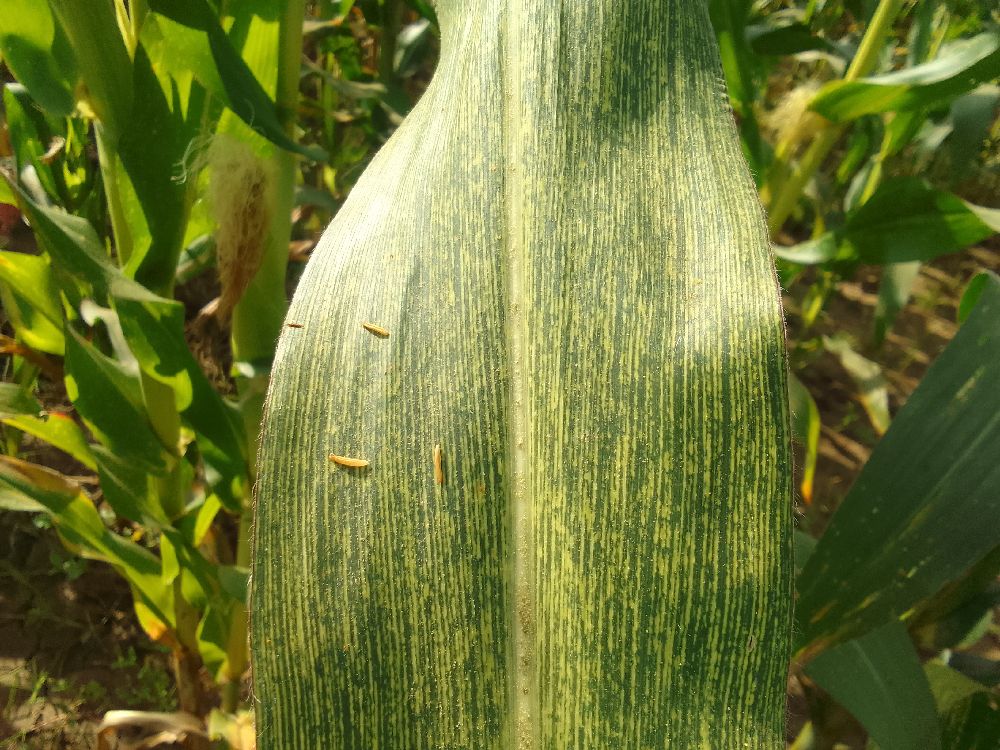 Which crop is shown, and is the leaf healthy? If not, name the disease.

maize, maize streak virus
